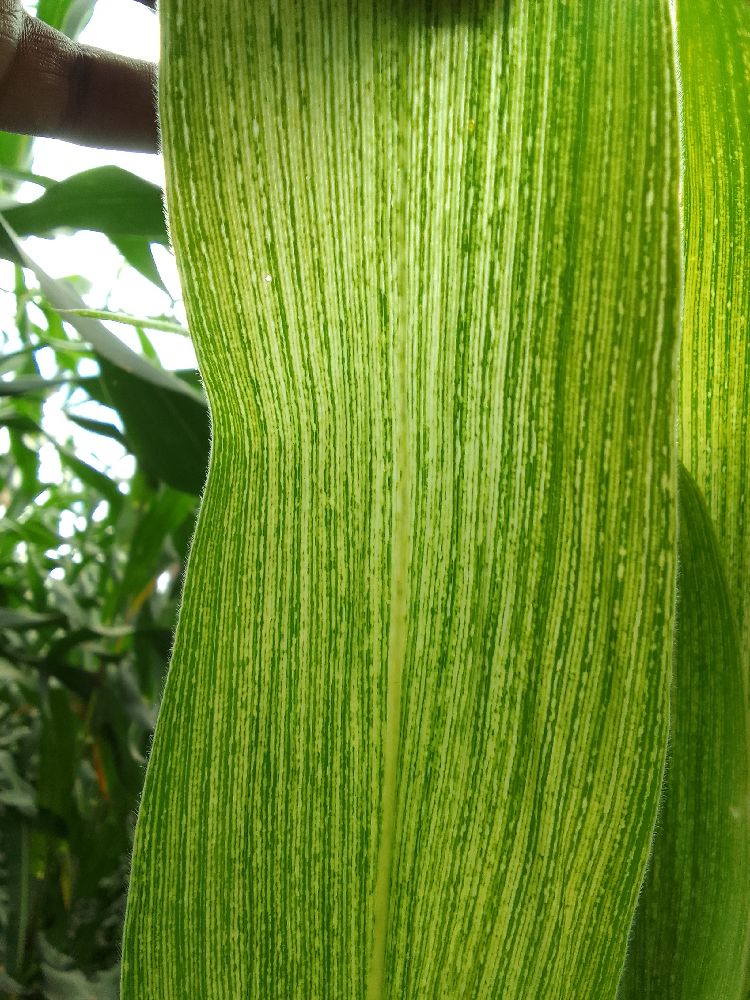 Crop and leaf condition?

maize, maize streak virus
